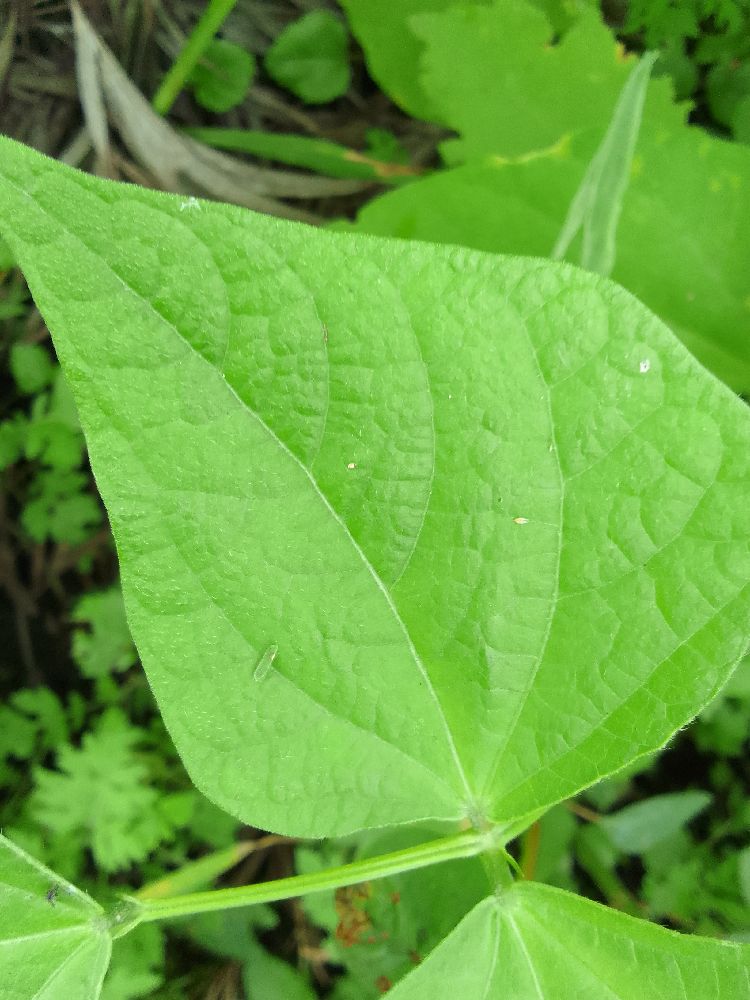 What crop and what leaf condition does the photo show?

common bean, healthy
